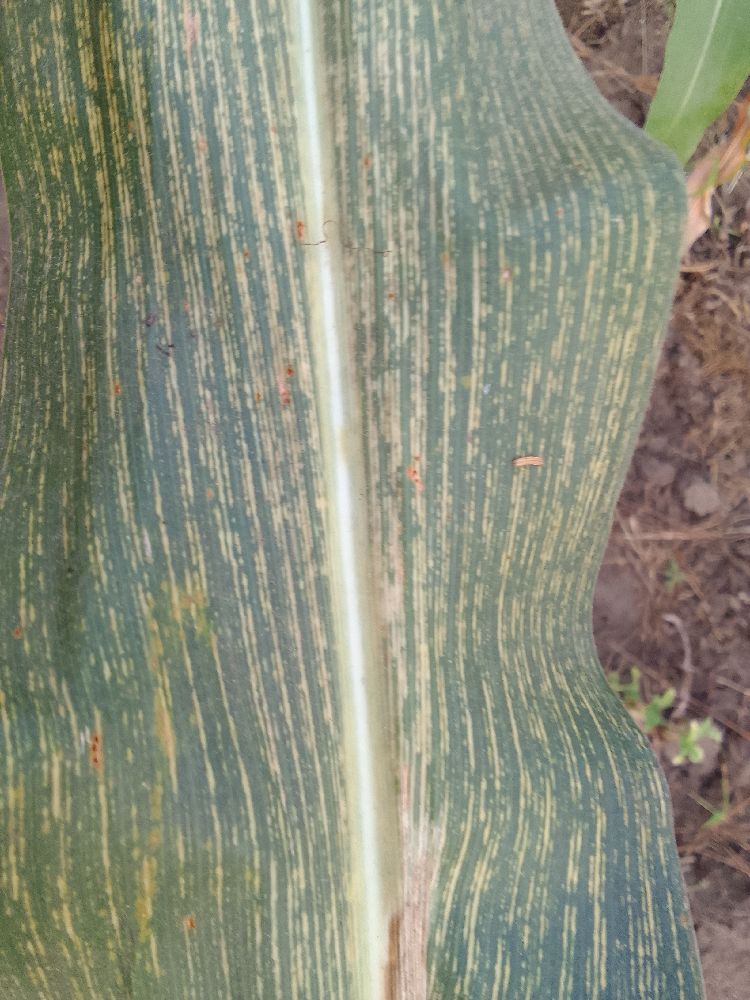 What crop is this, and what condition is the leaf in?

maize, maize streak virus
